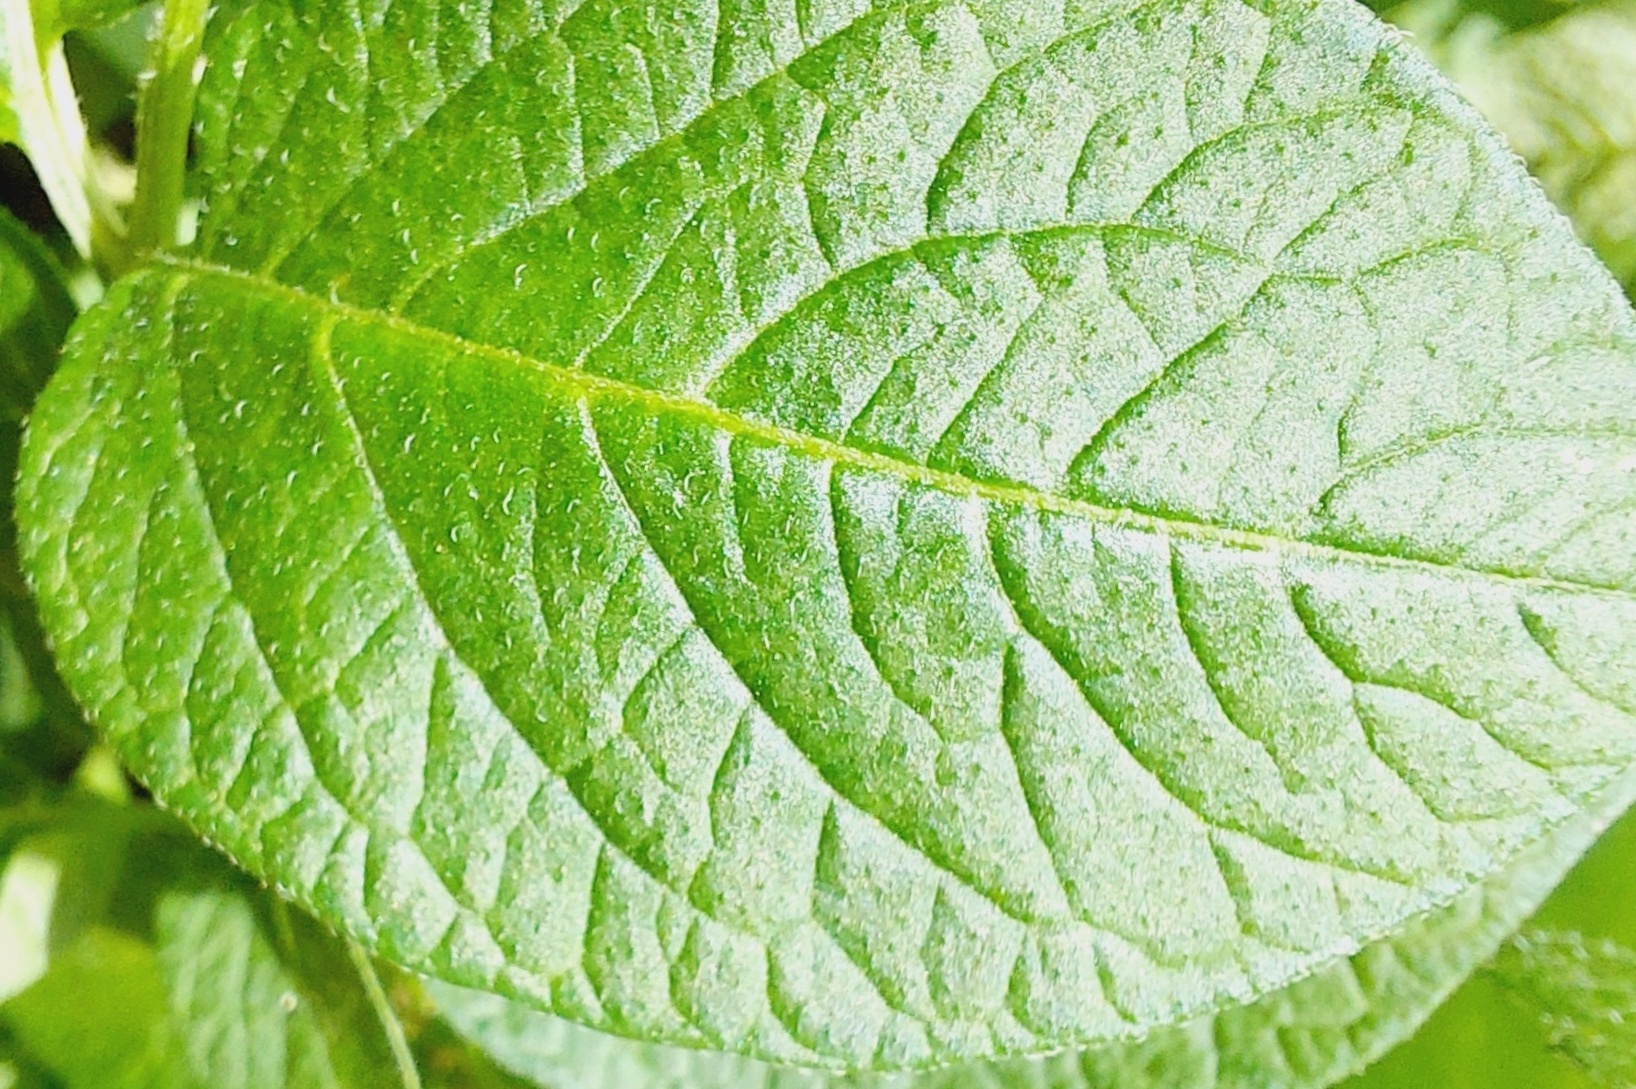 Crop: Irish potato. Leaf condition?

healthy
